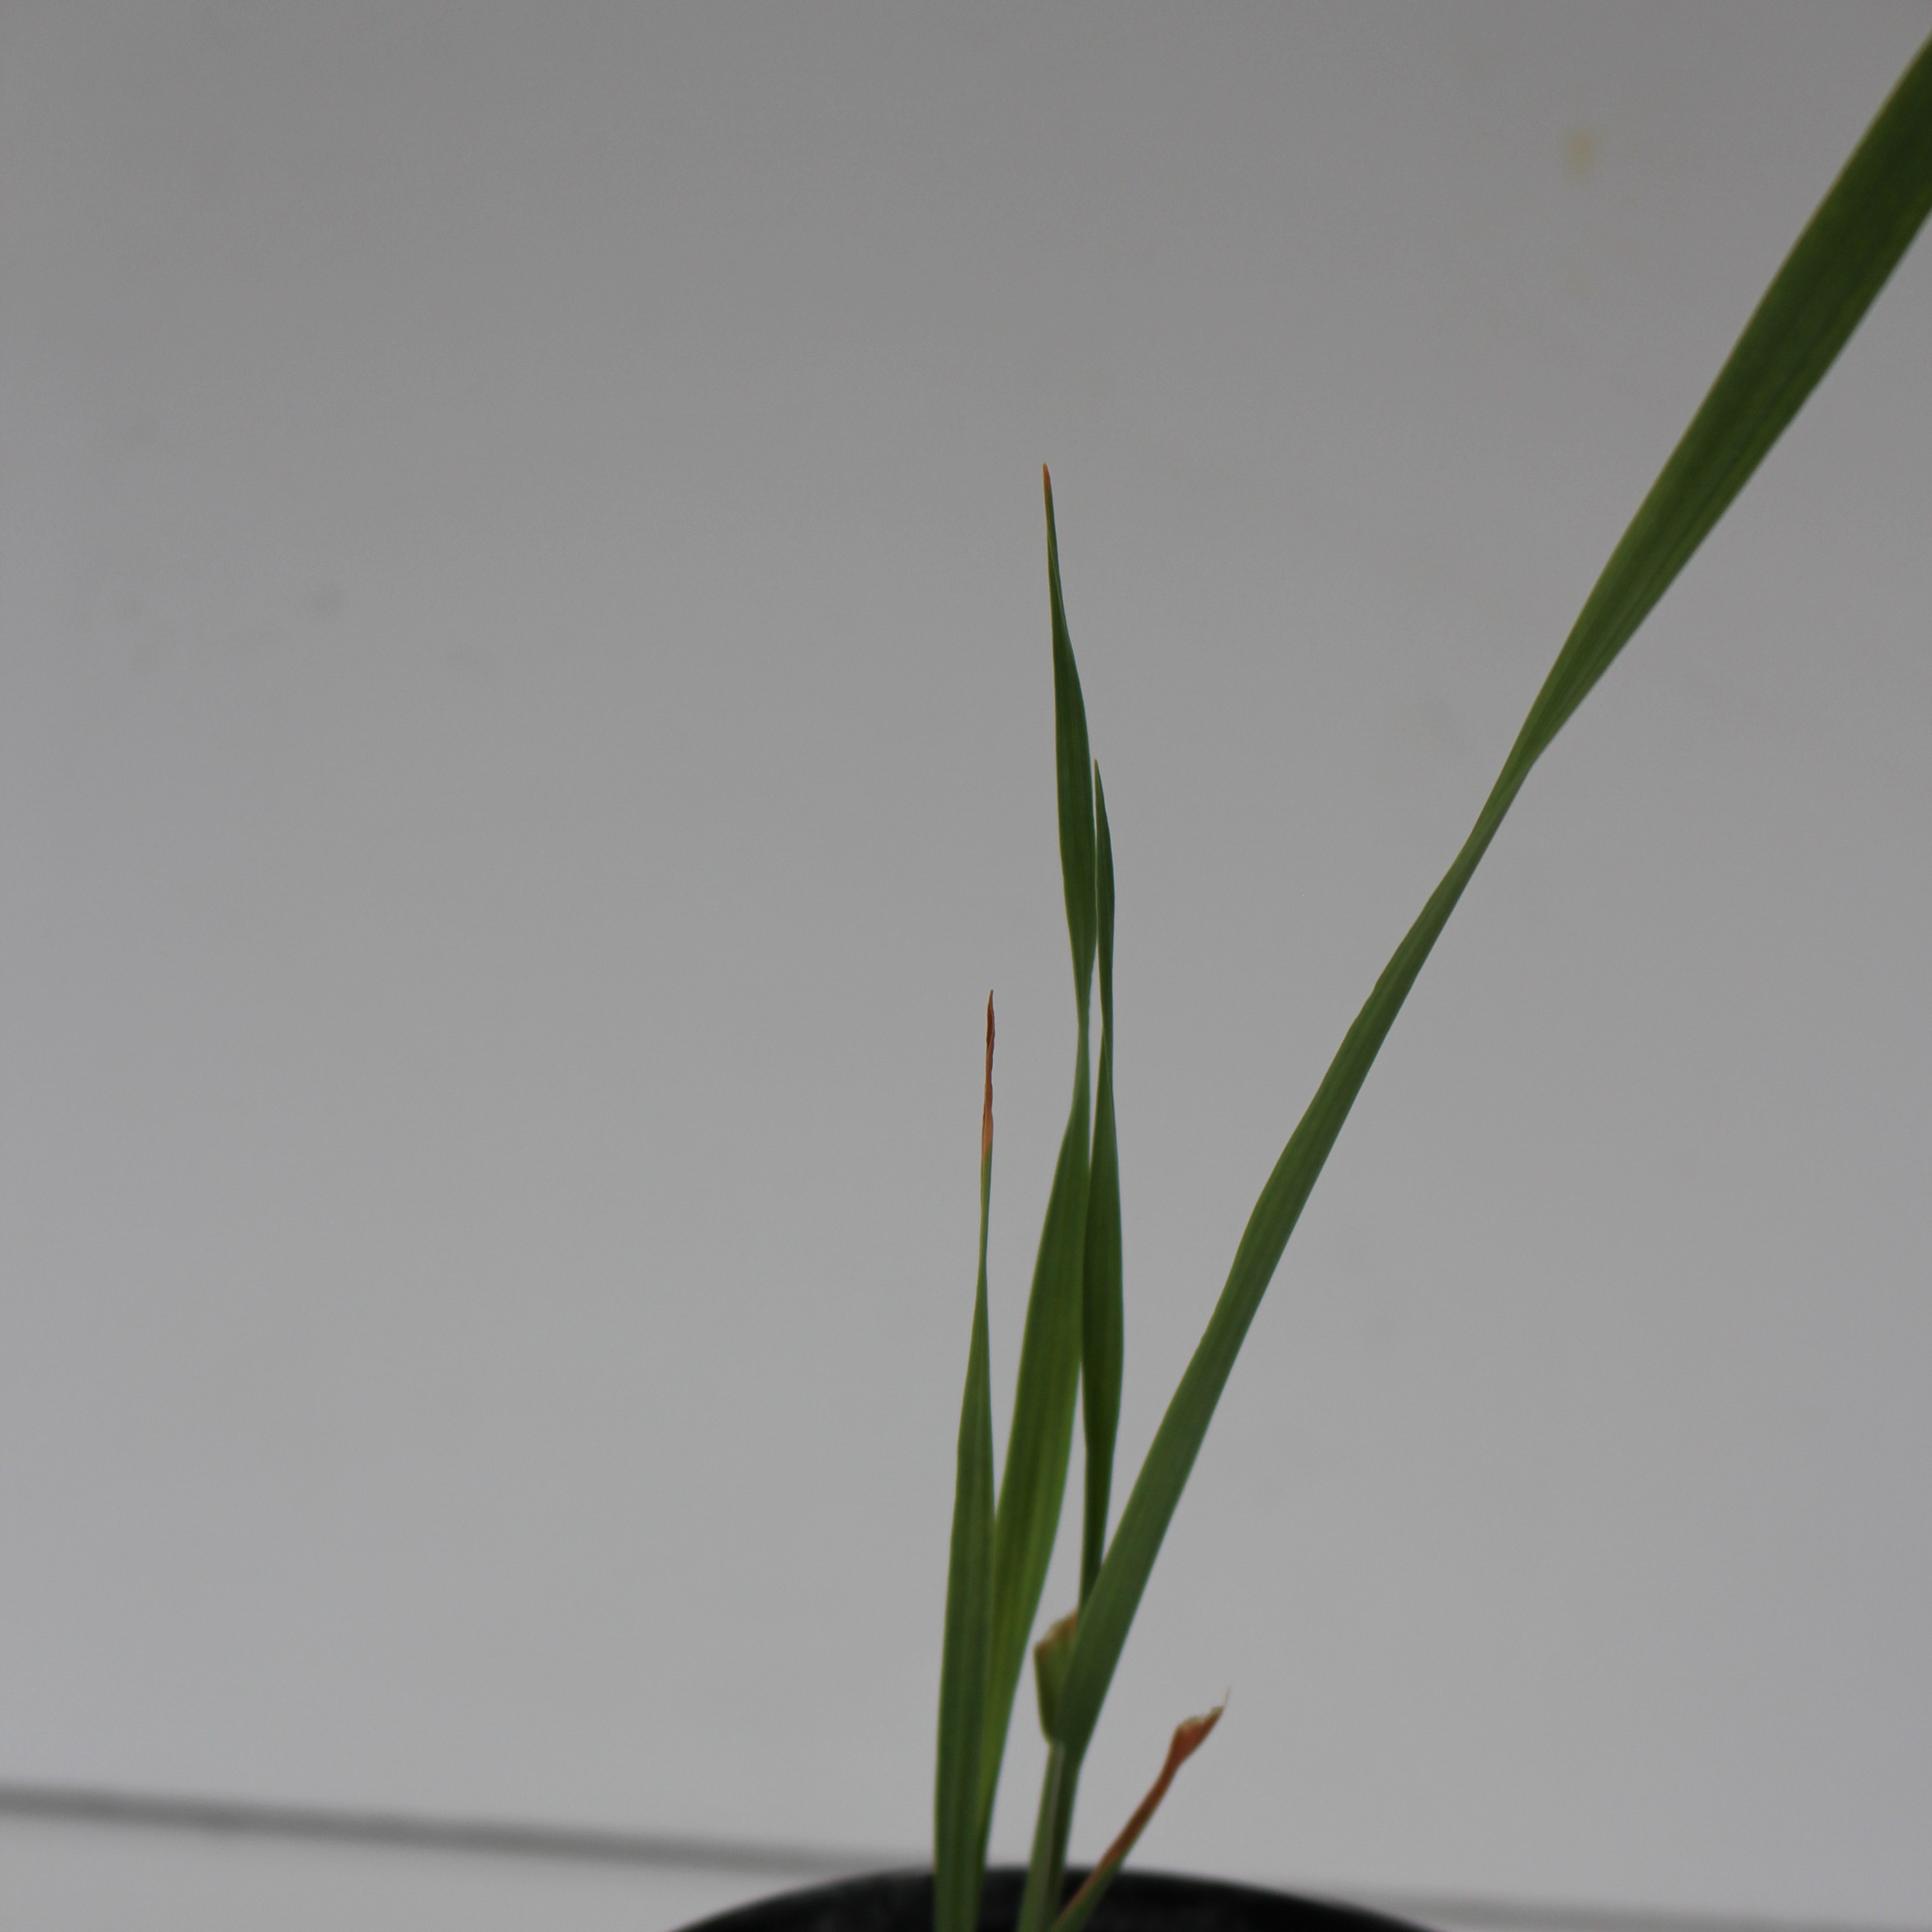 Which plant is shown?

Avena sterilis
